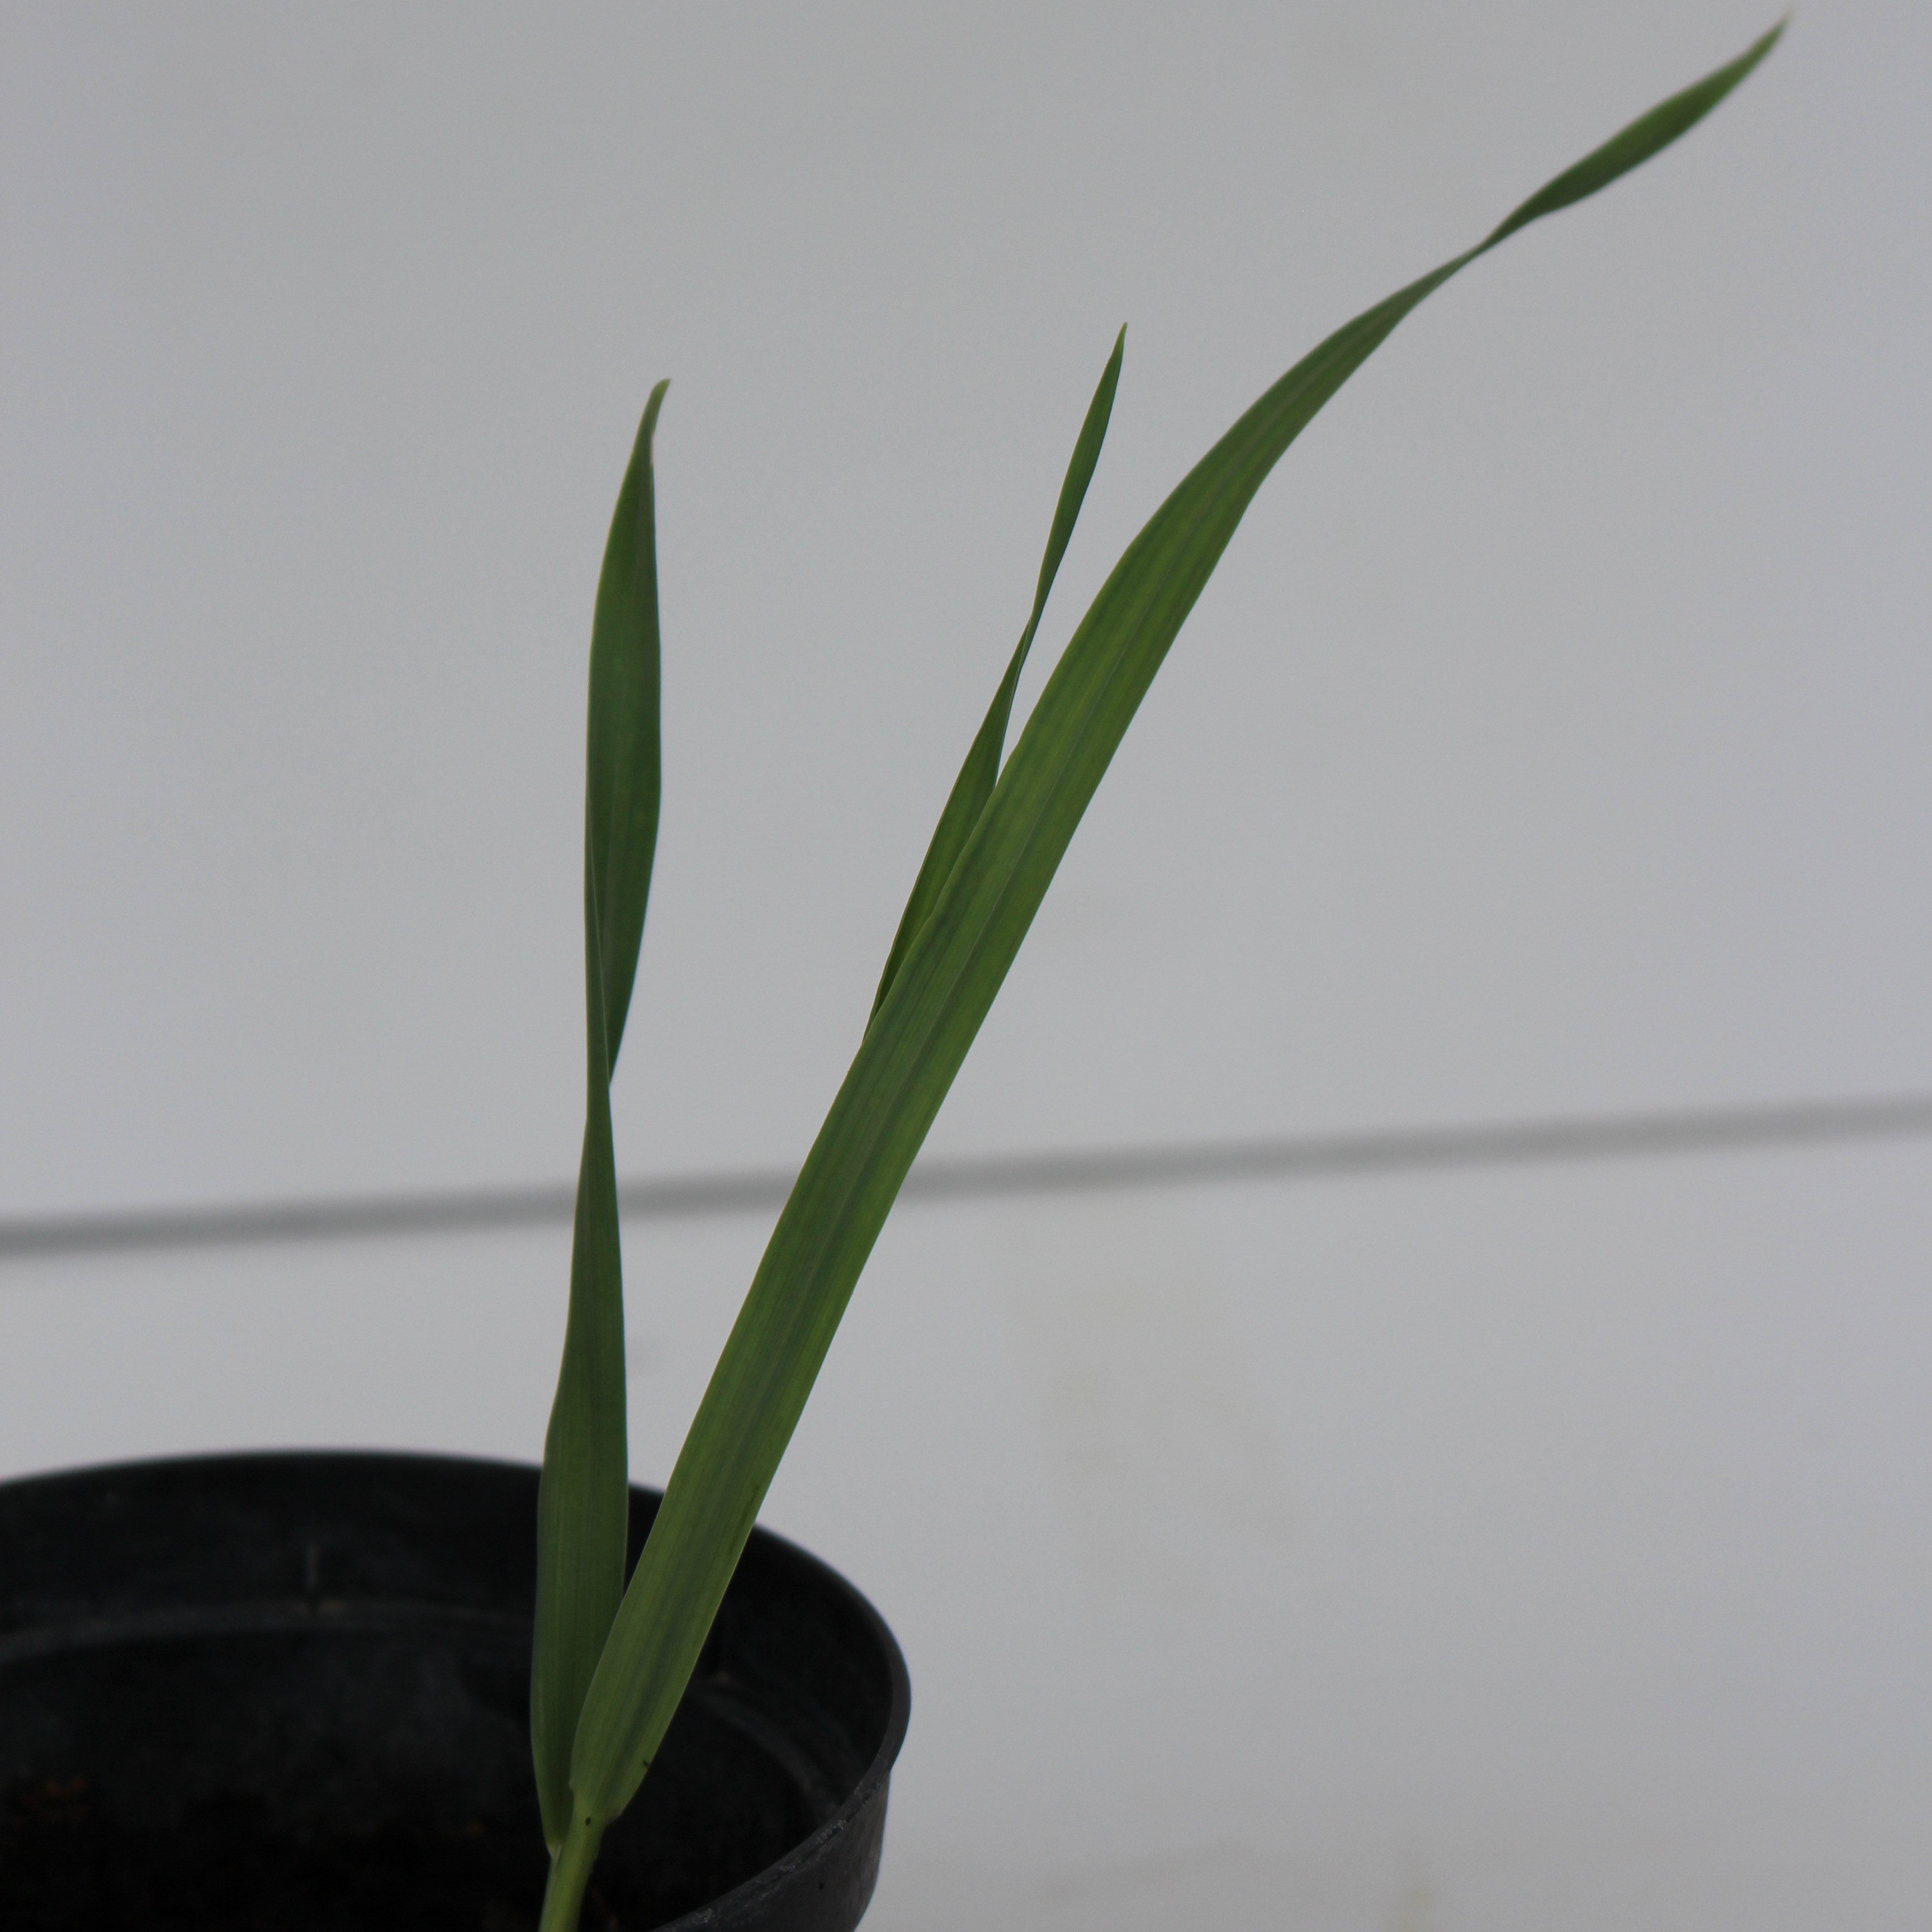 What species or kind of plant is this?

Avena sterilis
